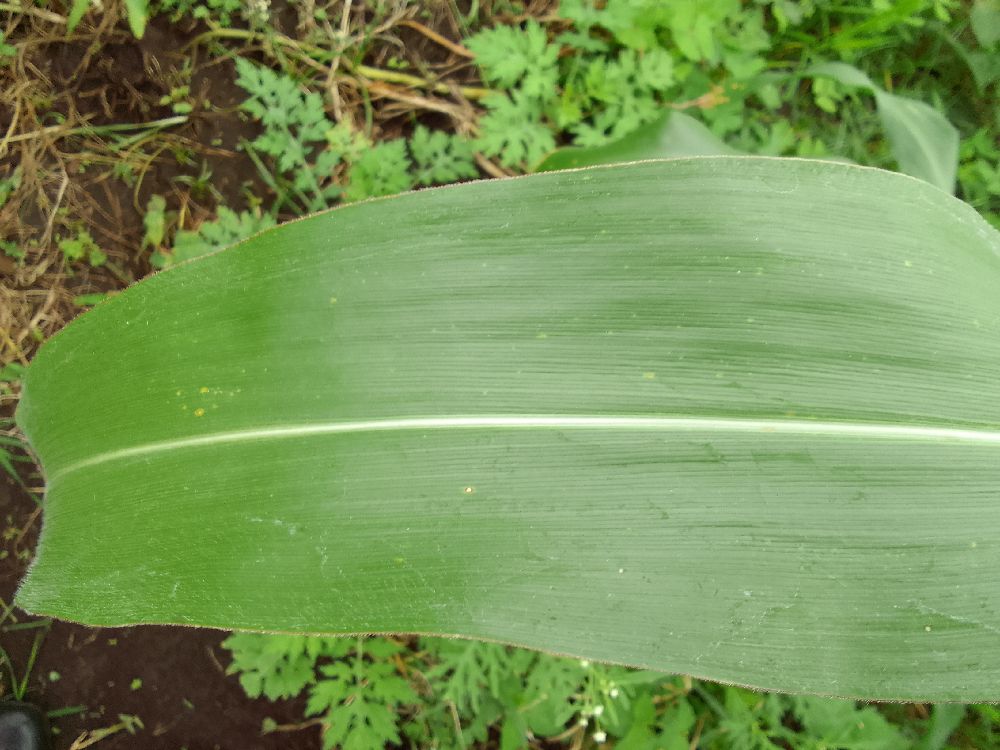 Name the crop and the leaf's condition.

maize, healthy
